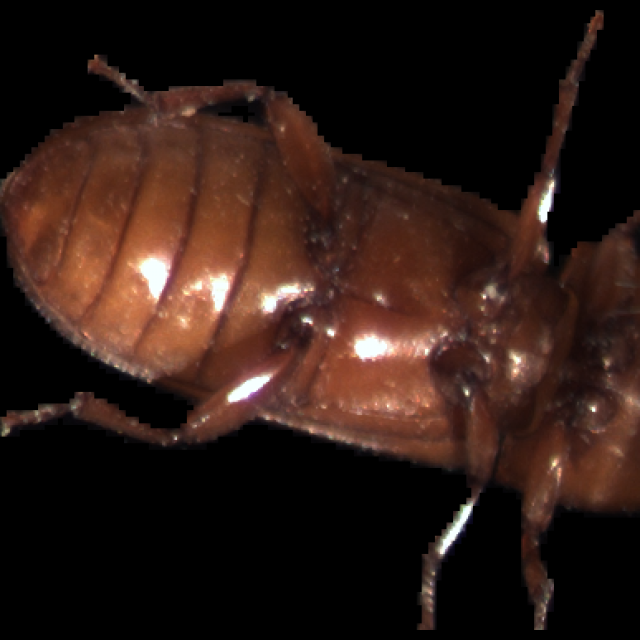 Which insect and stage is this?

mealworm beetle
